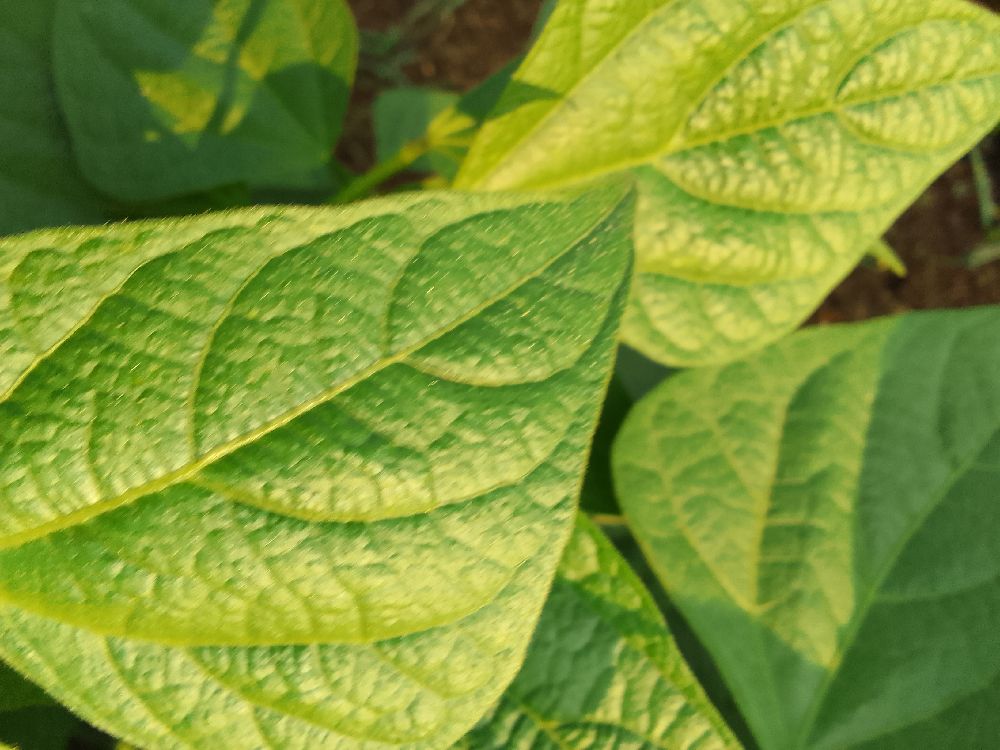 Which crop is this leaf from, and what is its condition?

common bean, healthy
